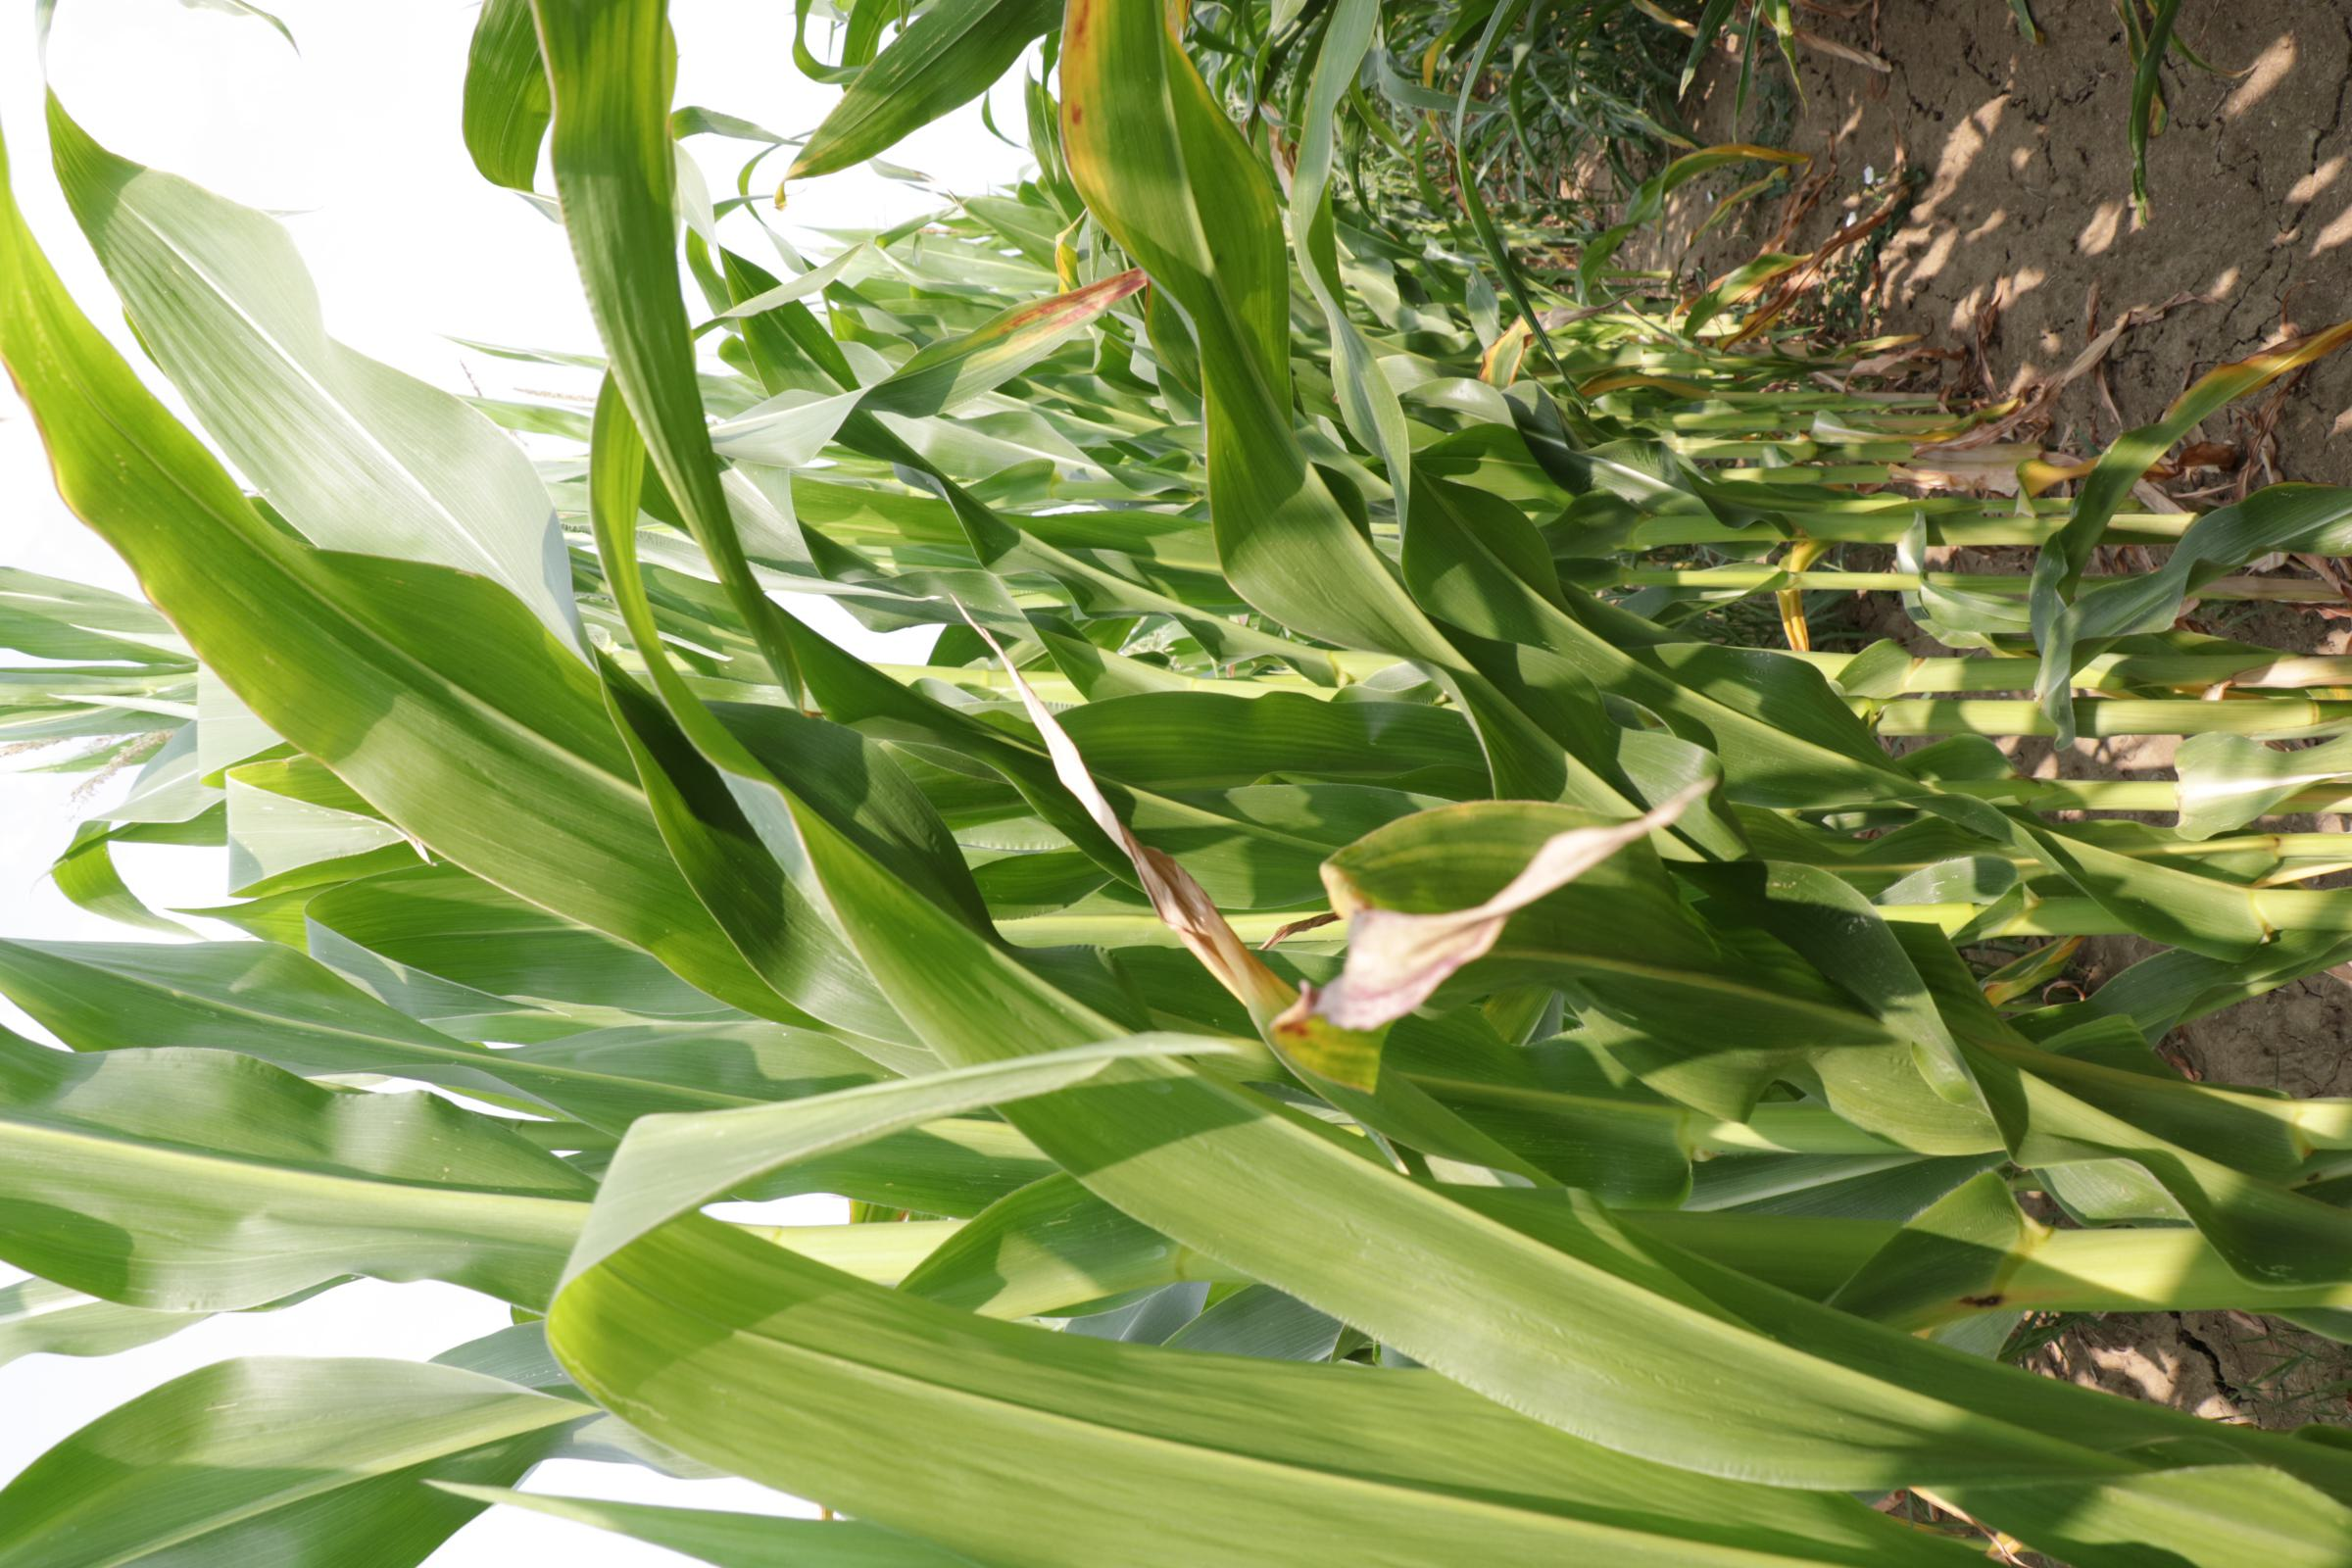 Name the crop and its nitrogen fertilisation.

maize, full nitrogen fertilisation
